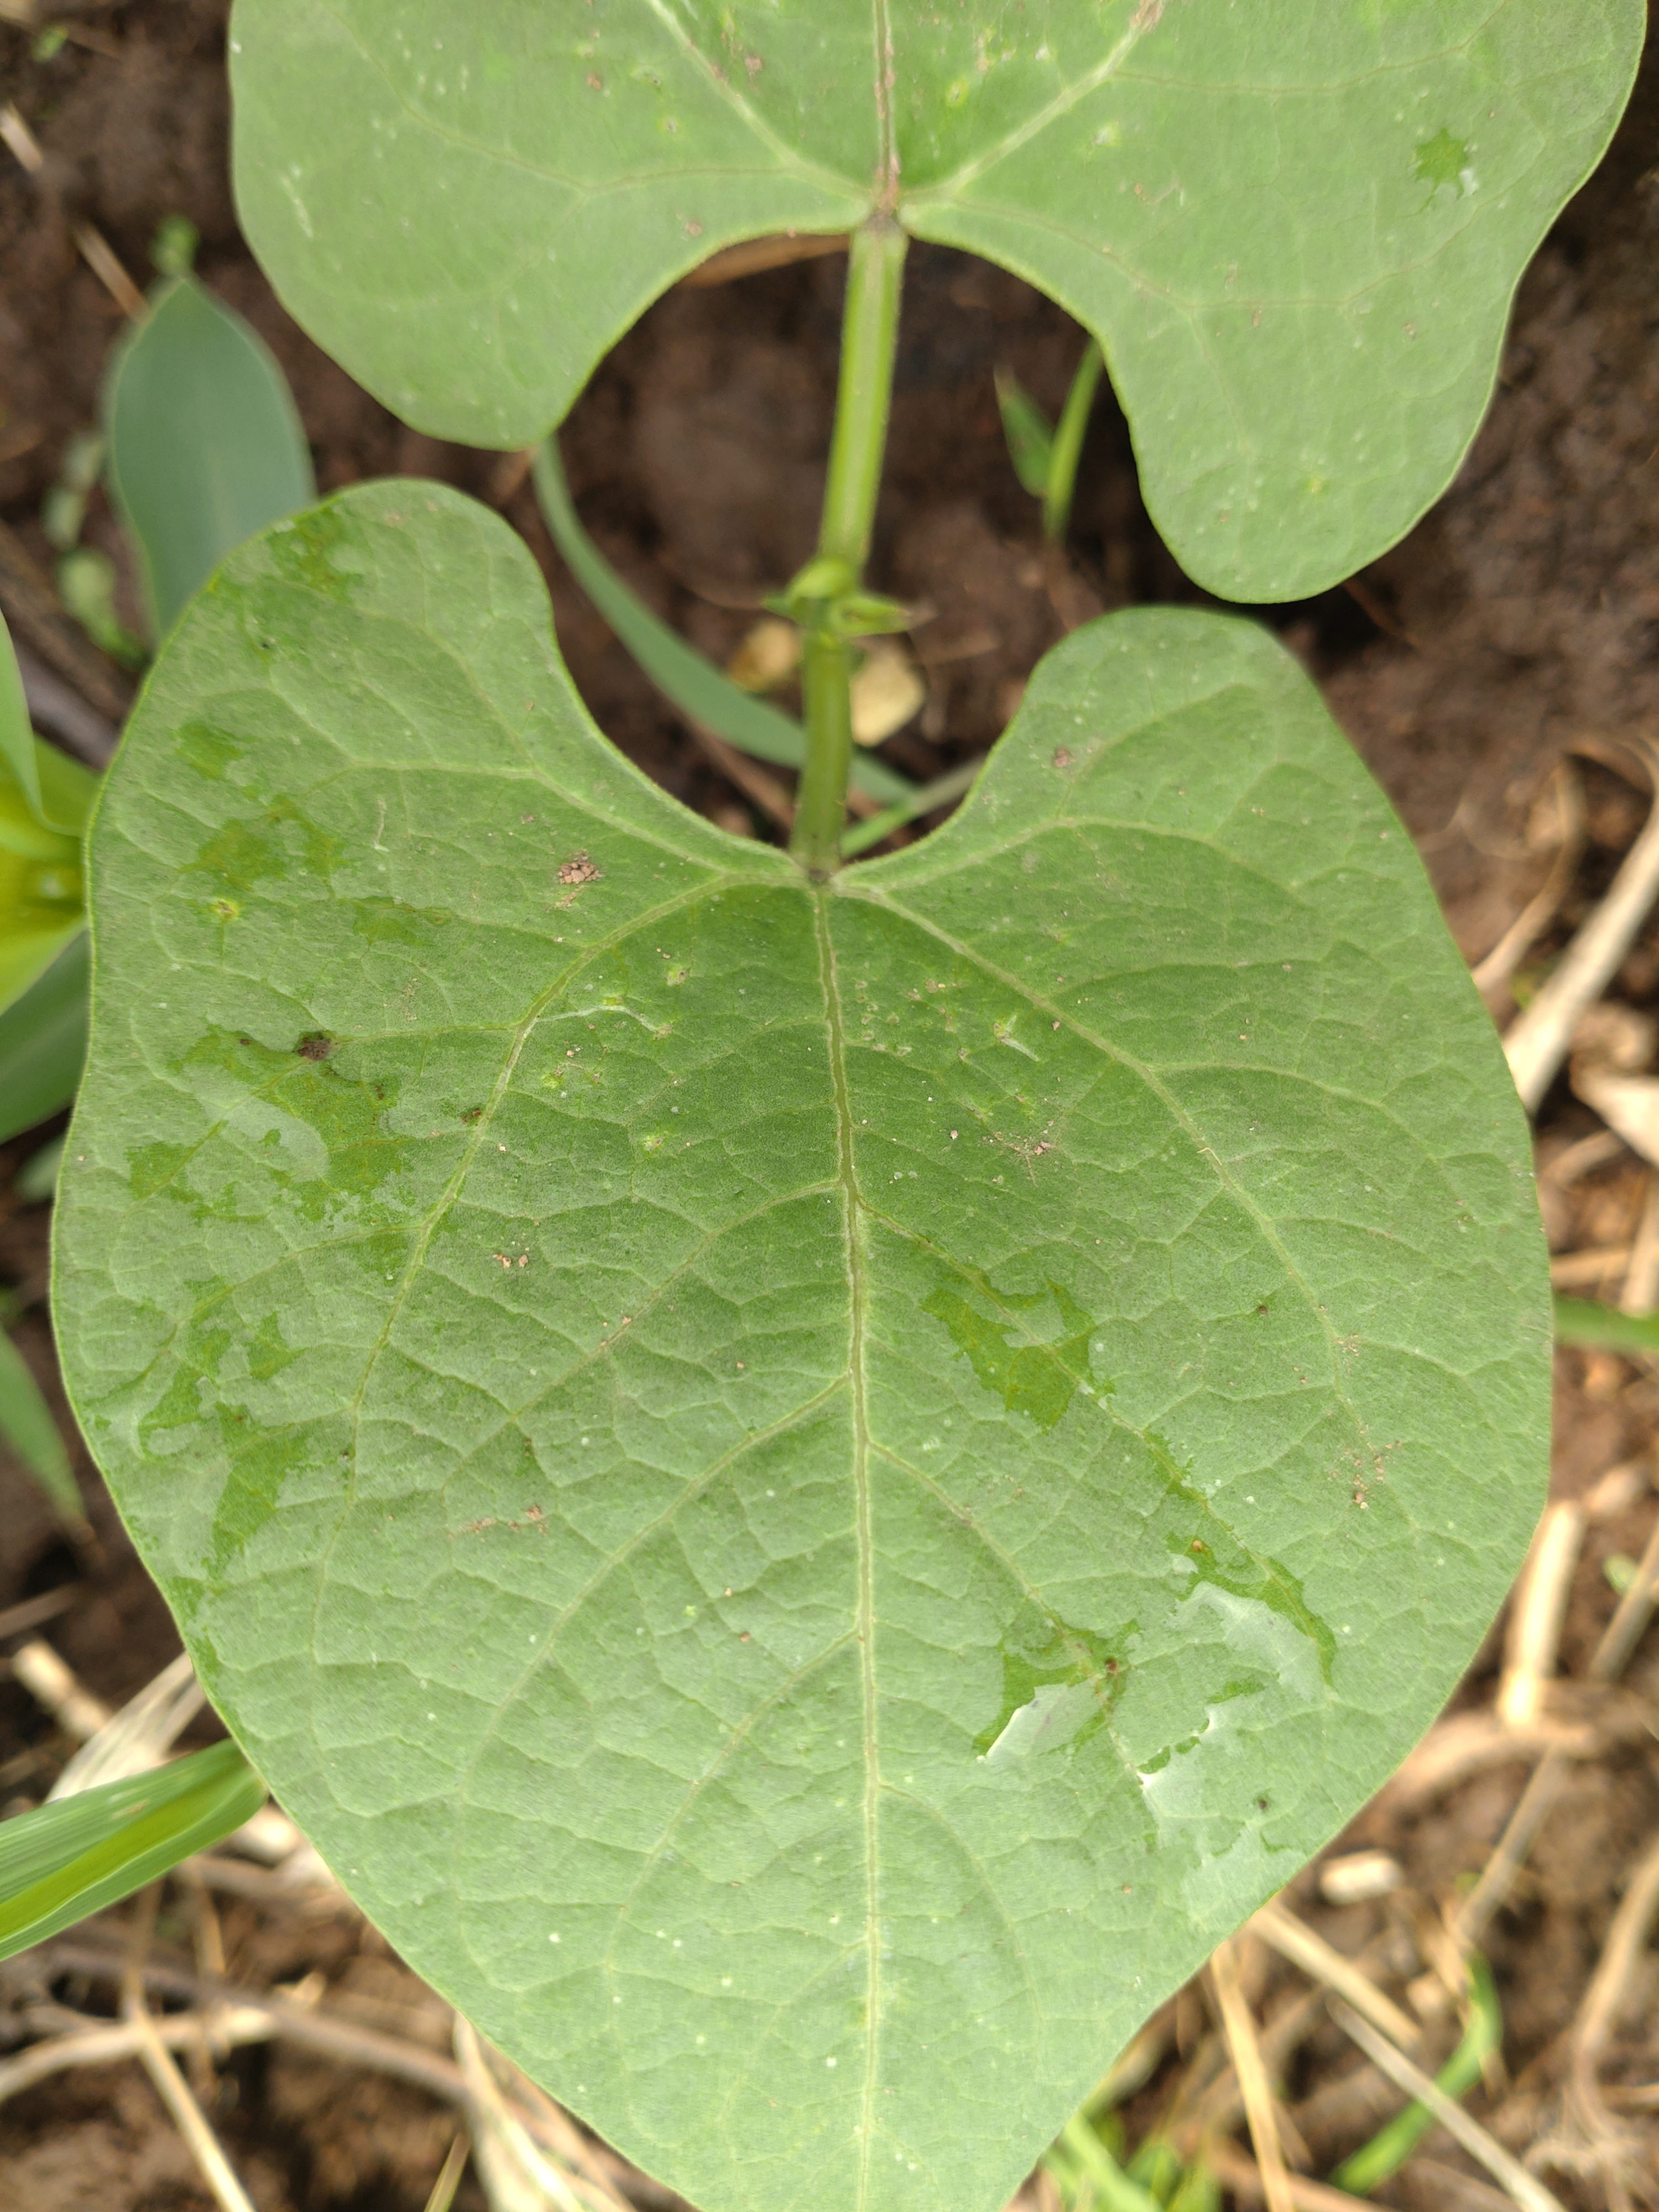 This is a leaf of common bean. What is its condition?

healthy
